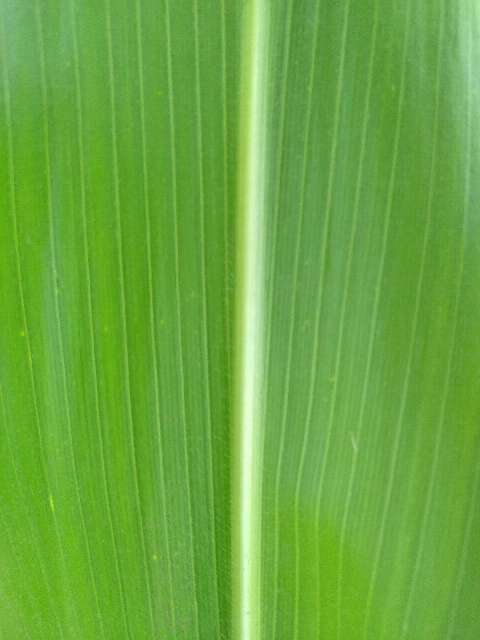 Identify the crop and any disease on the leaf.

maize, healthy
